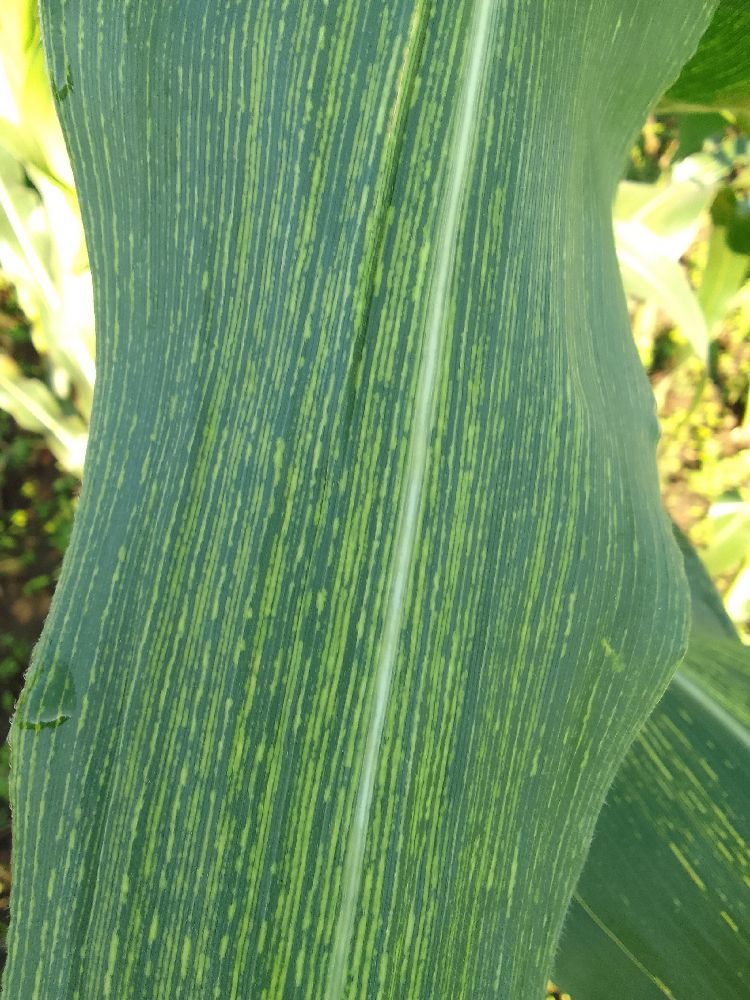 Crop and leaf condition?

maize, maize streak virus
